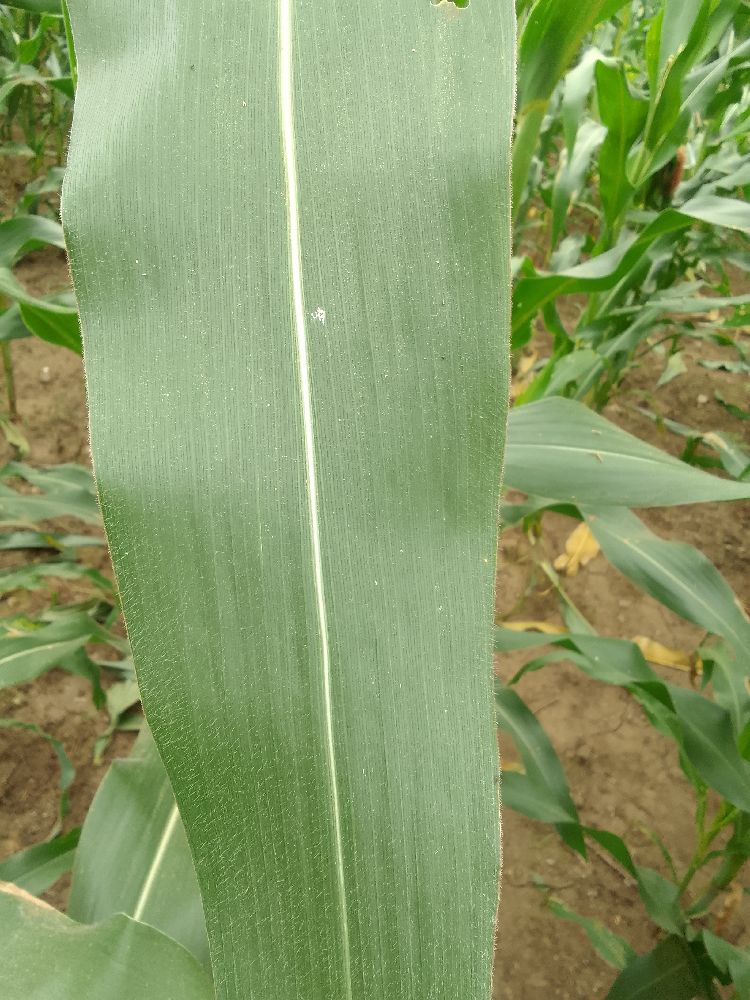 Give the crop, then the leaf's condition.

maize, healthy
